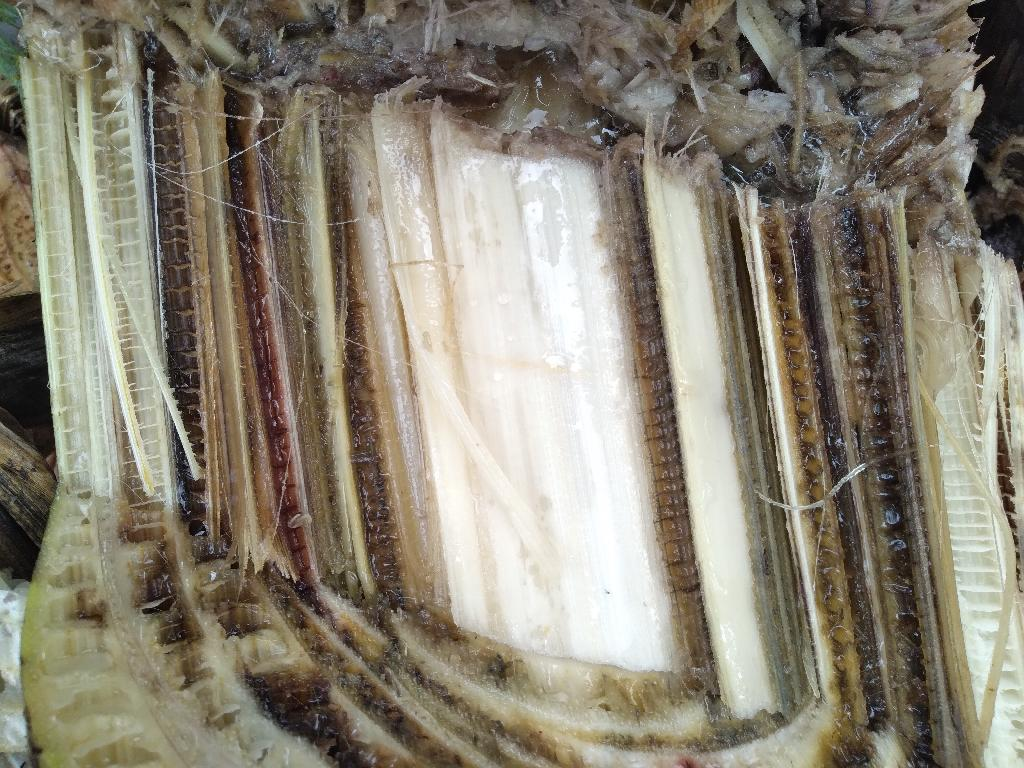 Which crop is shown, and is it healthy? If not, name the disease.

banana, fusarium wilt race 1
